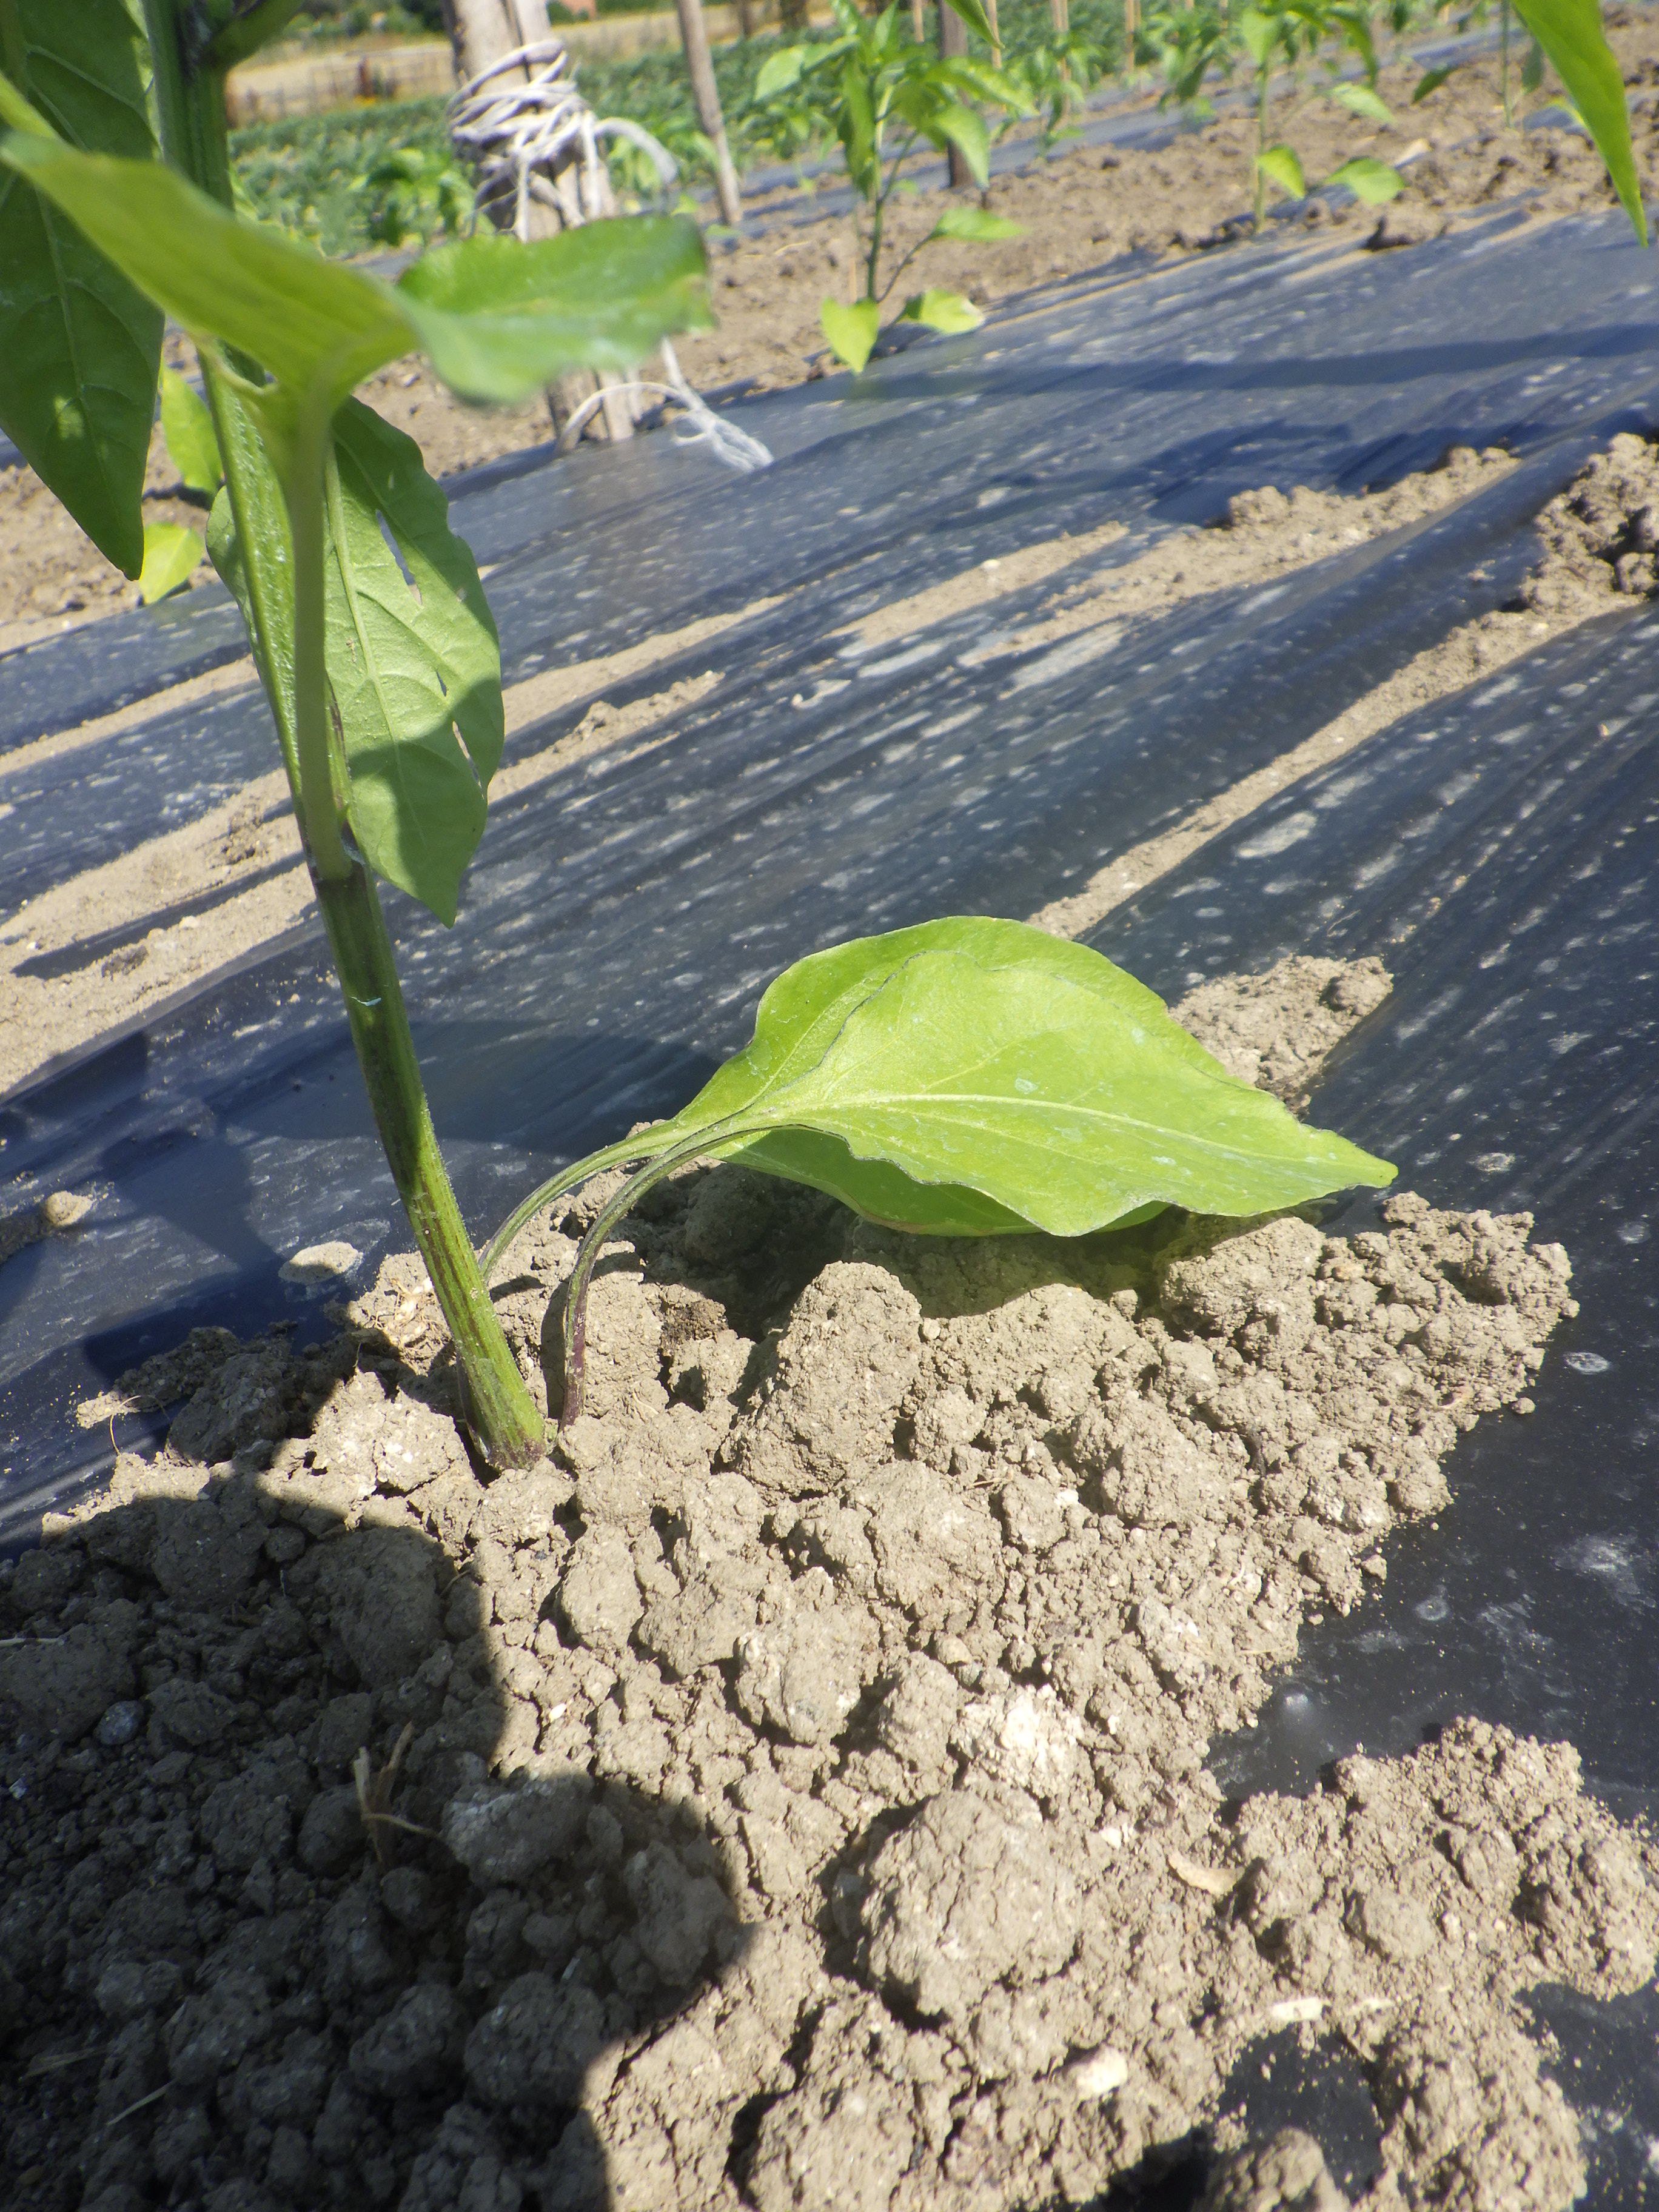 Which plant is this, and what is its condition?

bell pepper, mechanical damage
